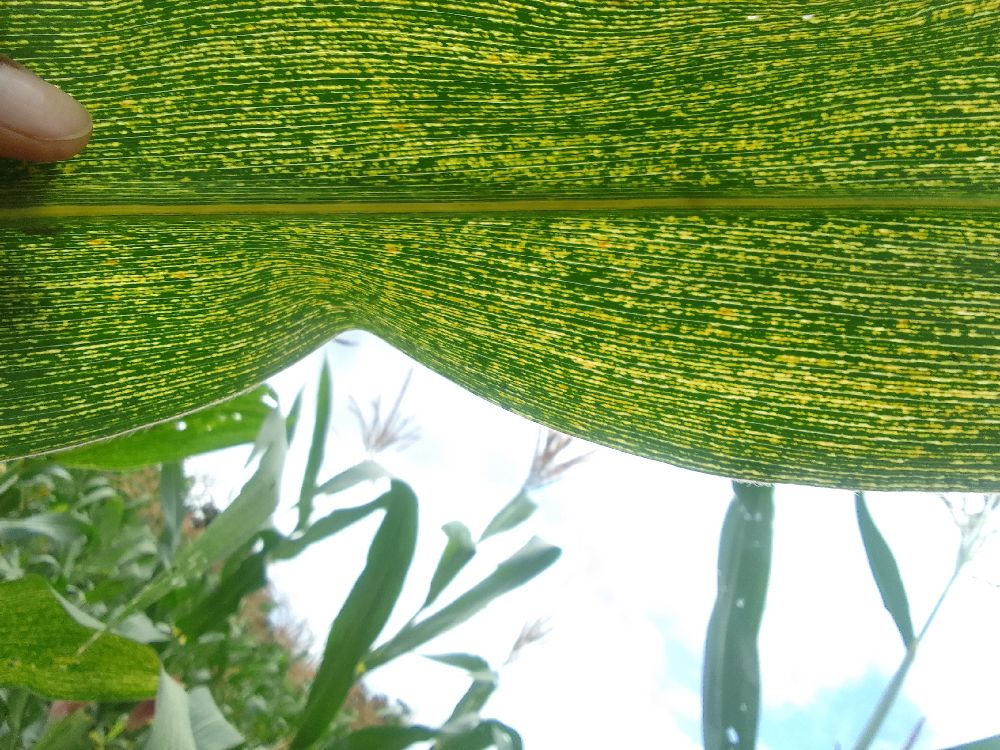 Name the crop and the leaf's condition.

maize, maize streak virus
